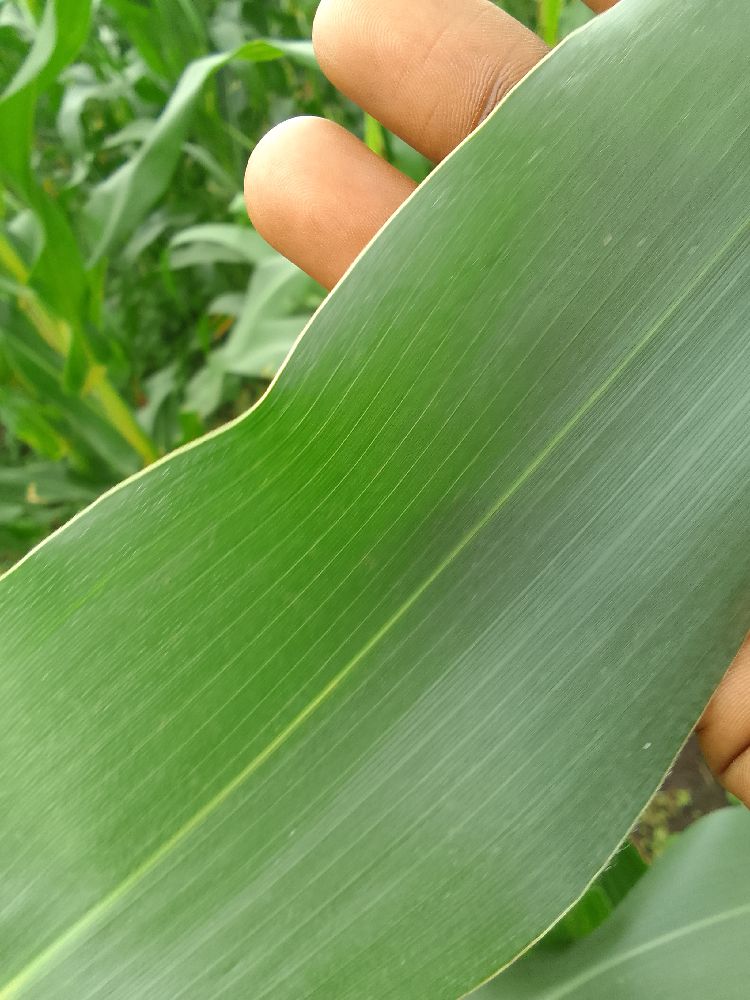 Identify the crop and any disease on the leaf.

maize, healthy
